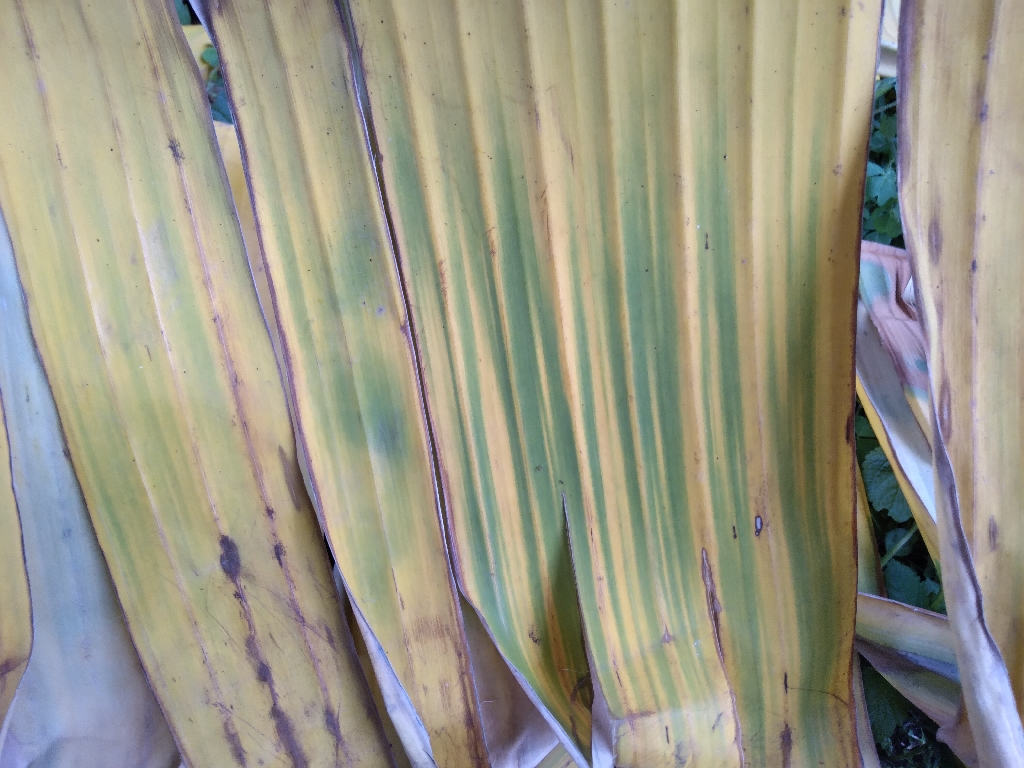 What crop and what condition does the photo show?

banana, fusarium wilt race 1
